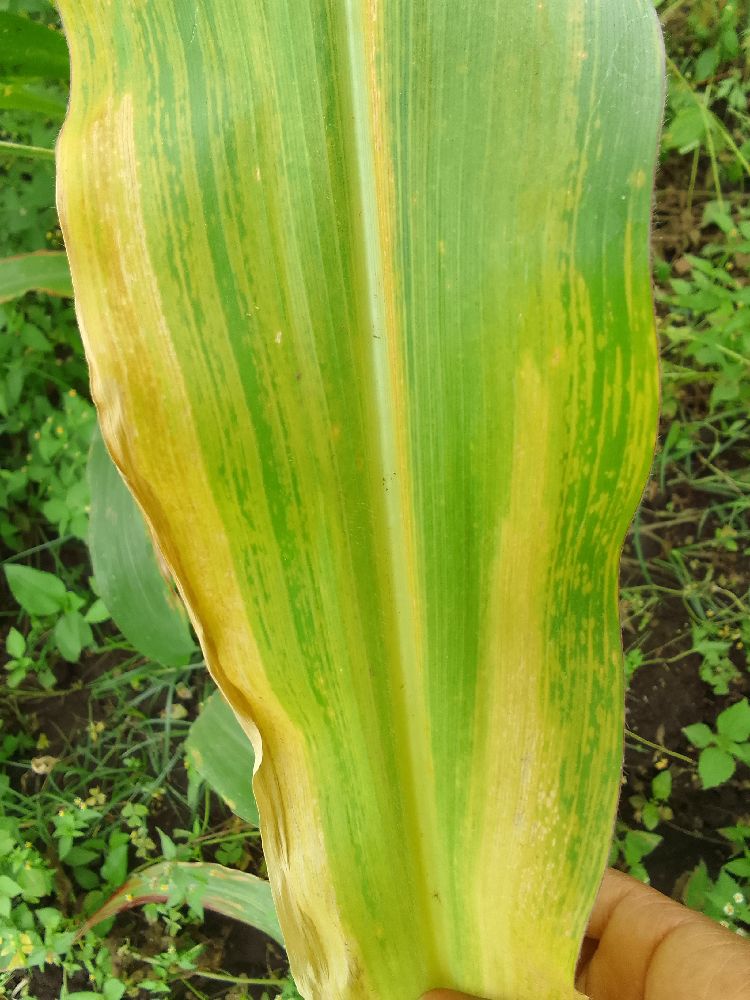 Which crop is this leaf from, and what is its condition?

maize, maize lethal necrosis
